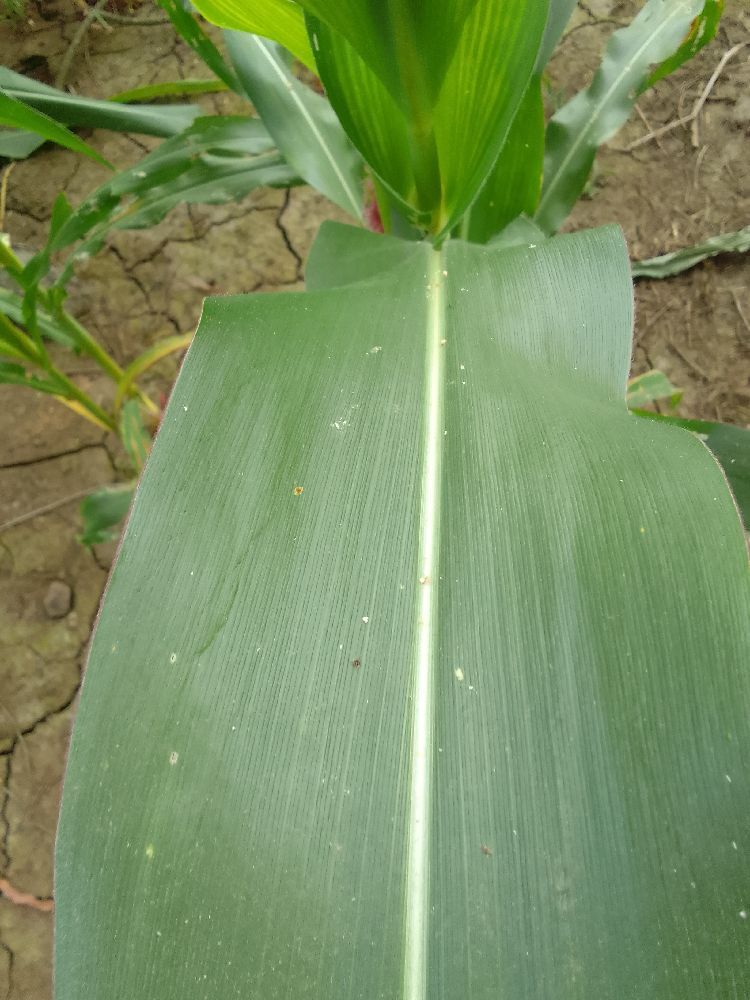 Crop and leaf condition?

maize, healthy
